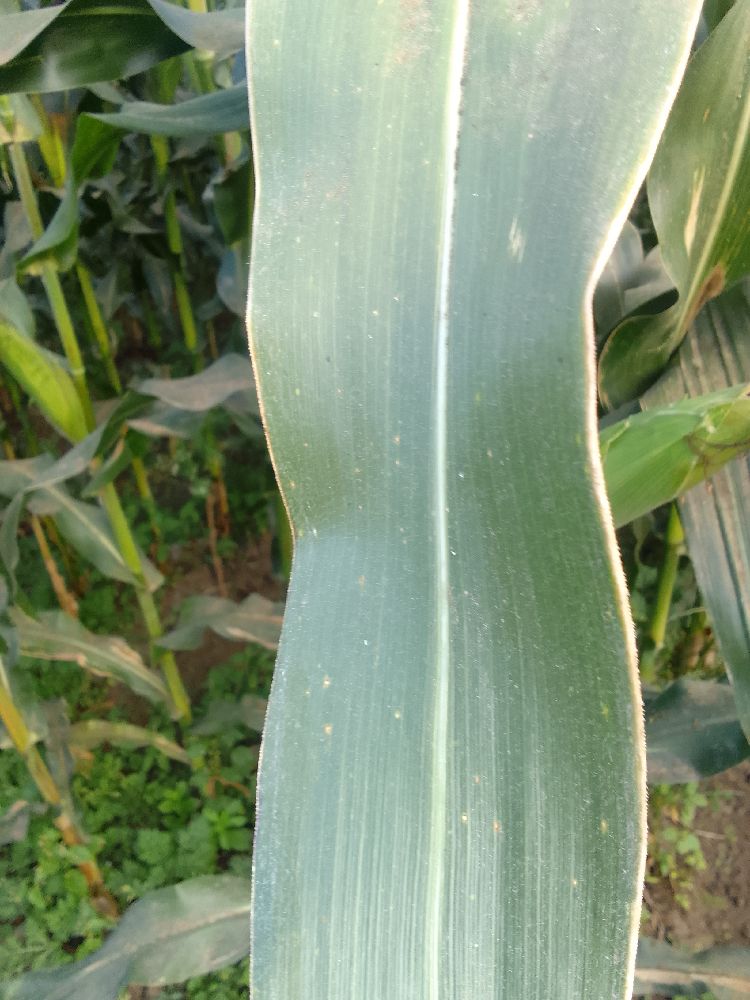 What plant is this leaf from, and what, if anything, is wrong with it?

maize, healthy
